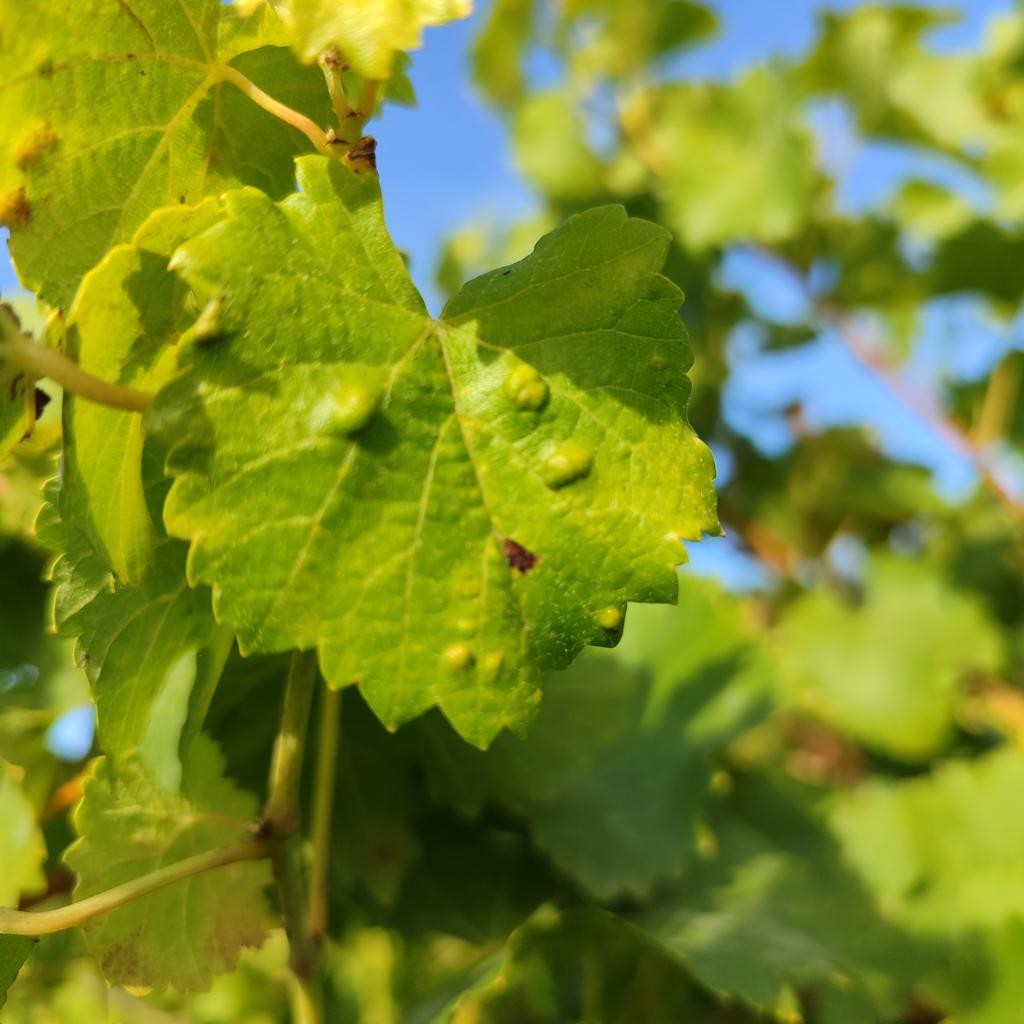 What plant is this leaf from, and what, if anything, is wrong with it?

grapevine, erineum mite
